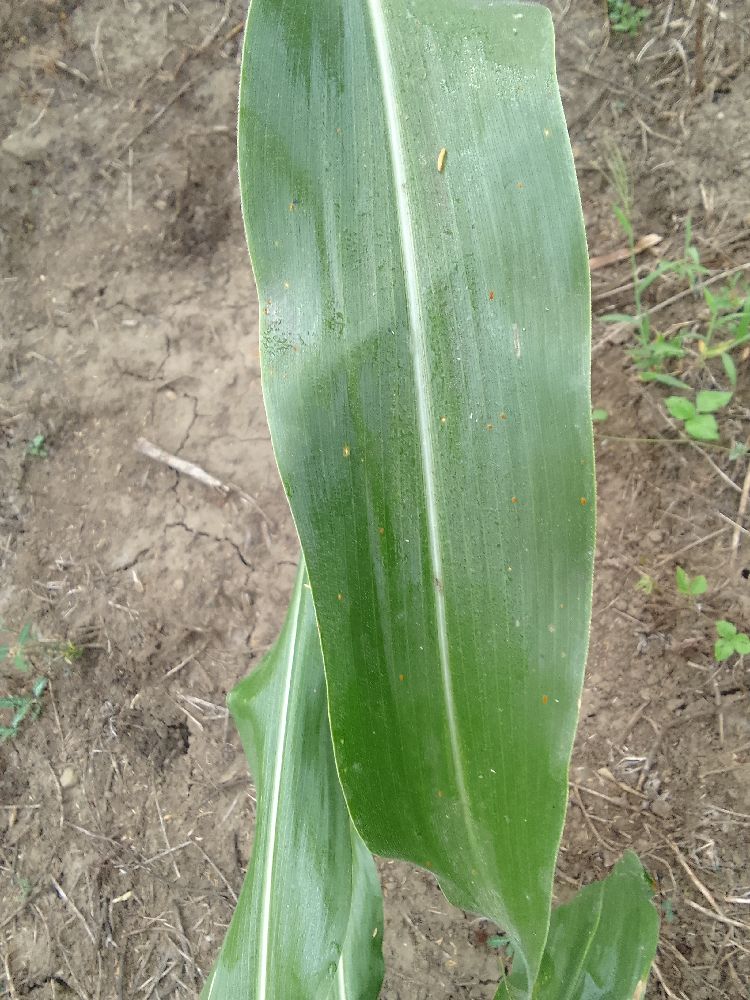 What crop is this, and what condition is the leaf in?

maize, healthy
